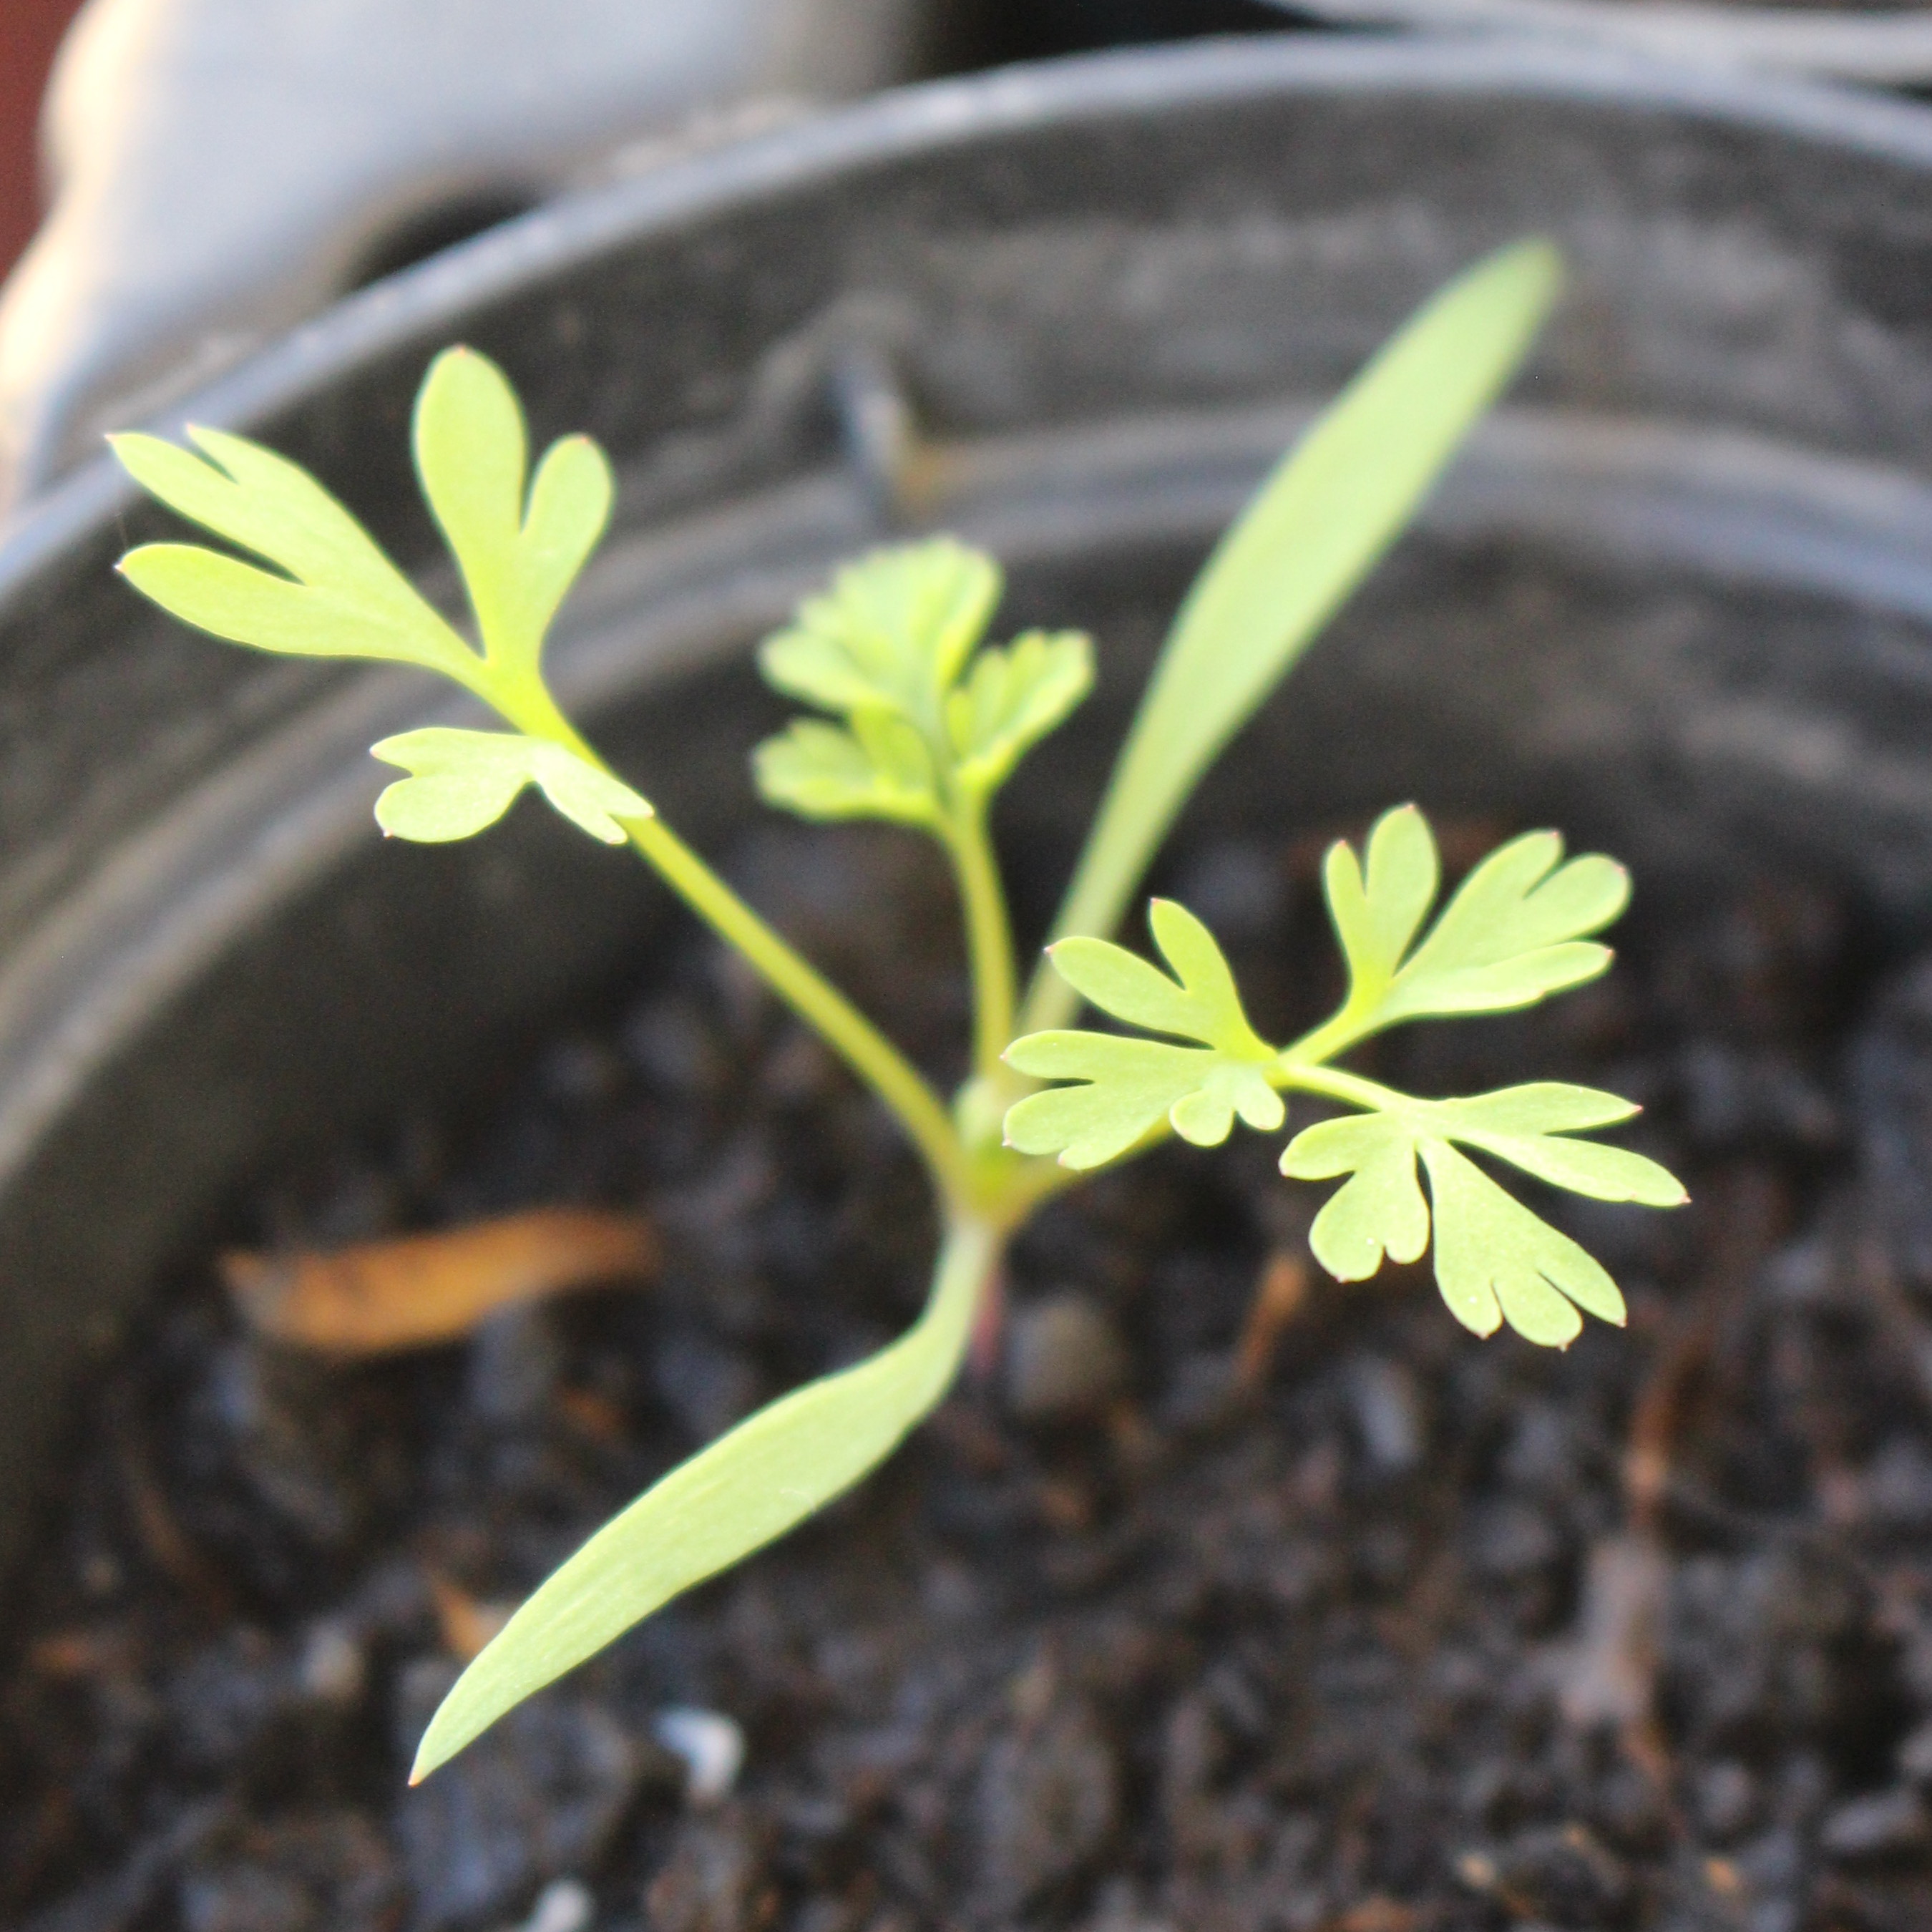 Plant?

Fumaria officinalis
